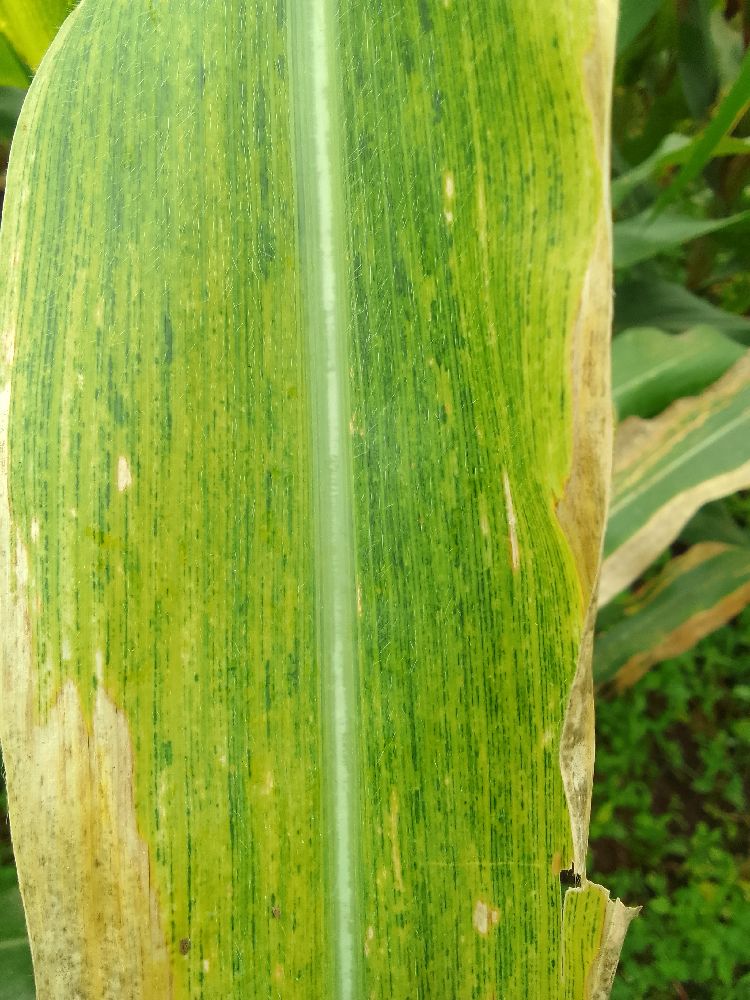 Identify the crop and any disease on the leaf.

maize, maize lethal necrosis
